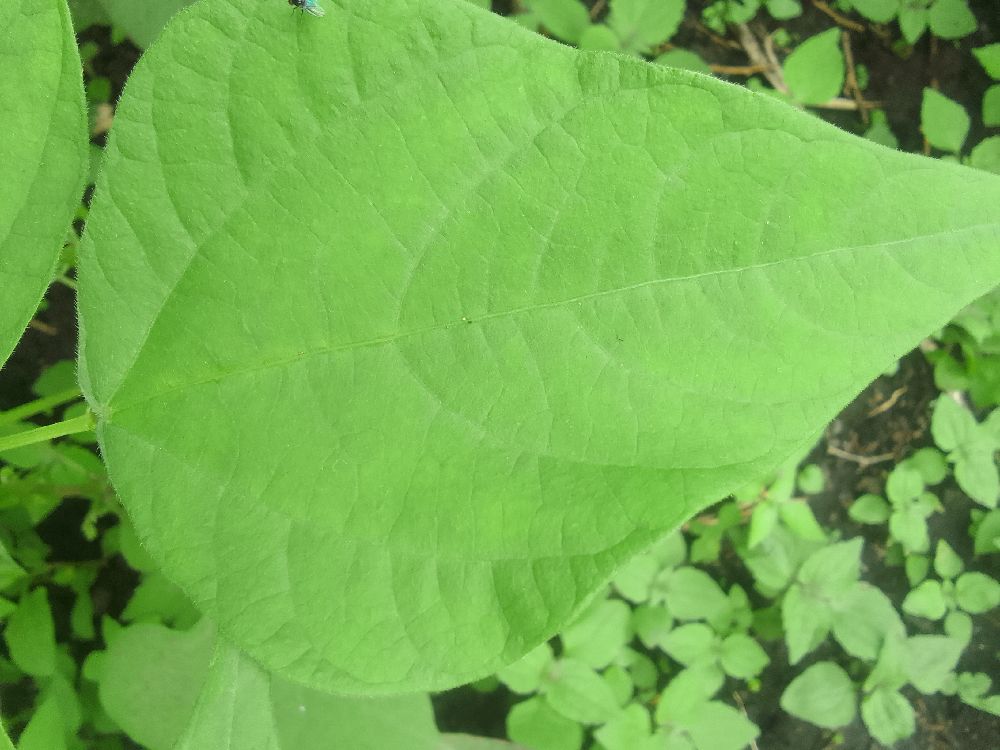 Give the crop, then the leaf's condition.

common bean, healthy
